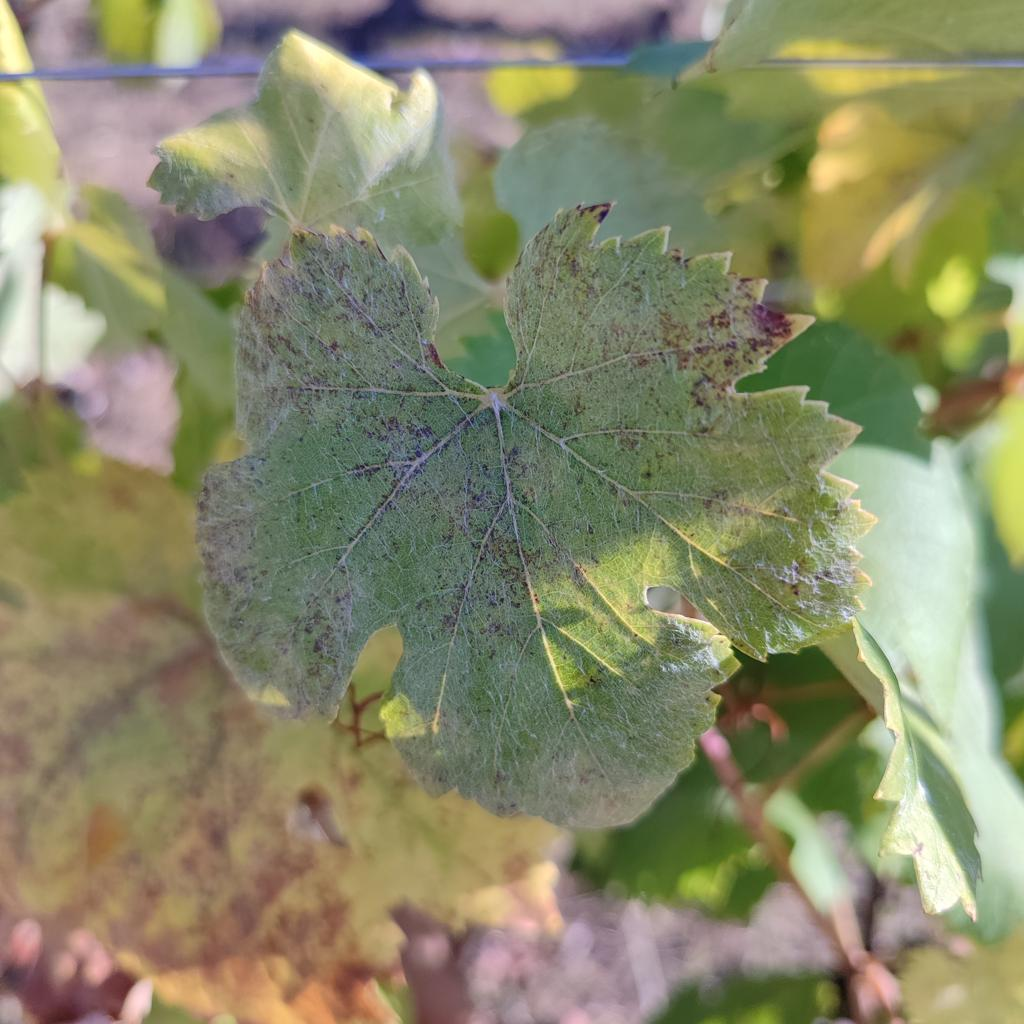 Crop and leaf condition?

grapevine, powdery mildew
